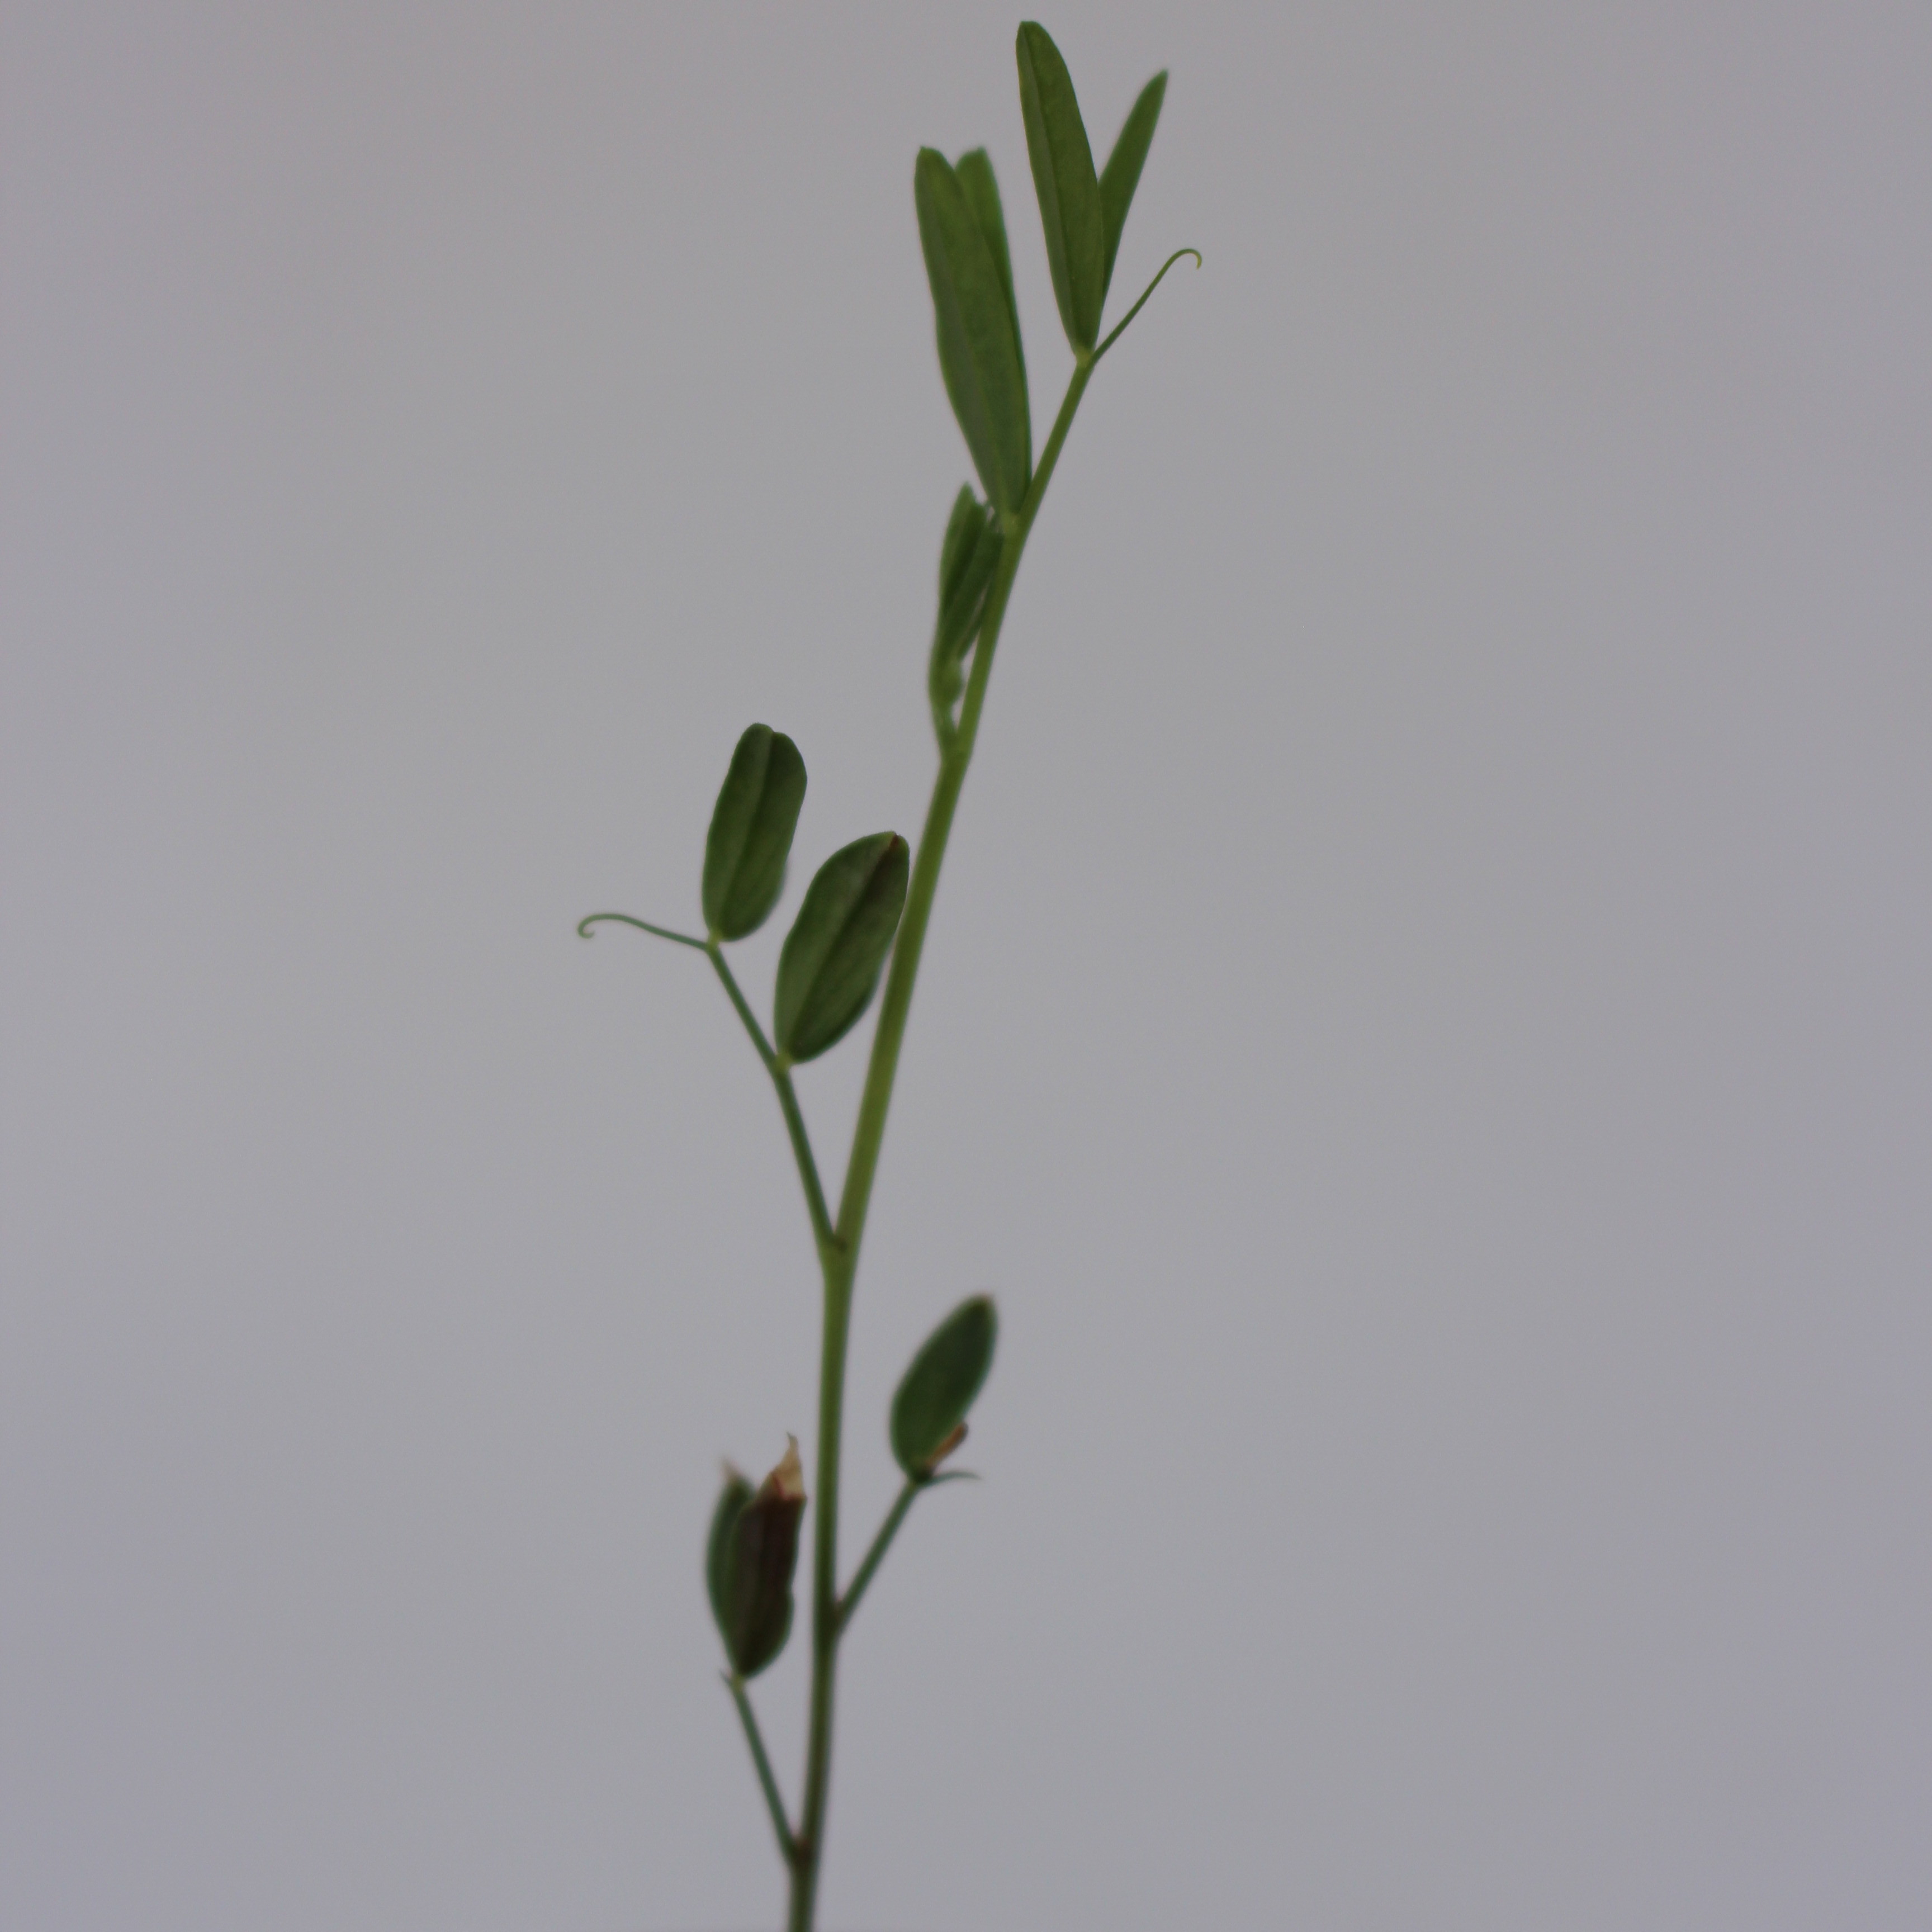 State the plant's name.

Vicia sativa
